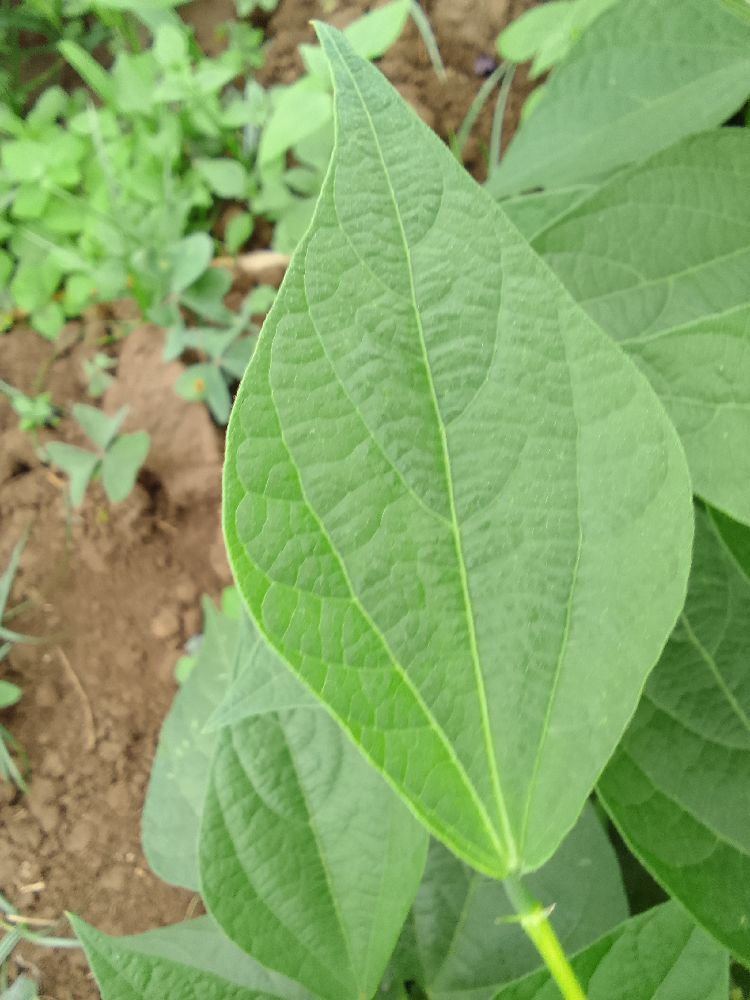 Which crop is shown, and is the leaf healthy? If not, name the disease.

common bean, healthy
